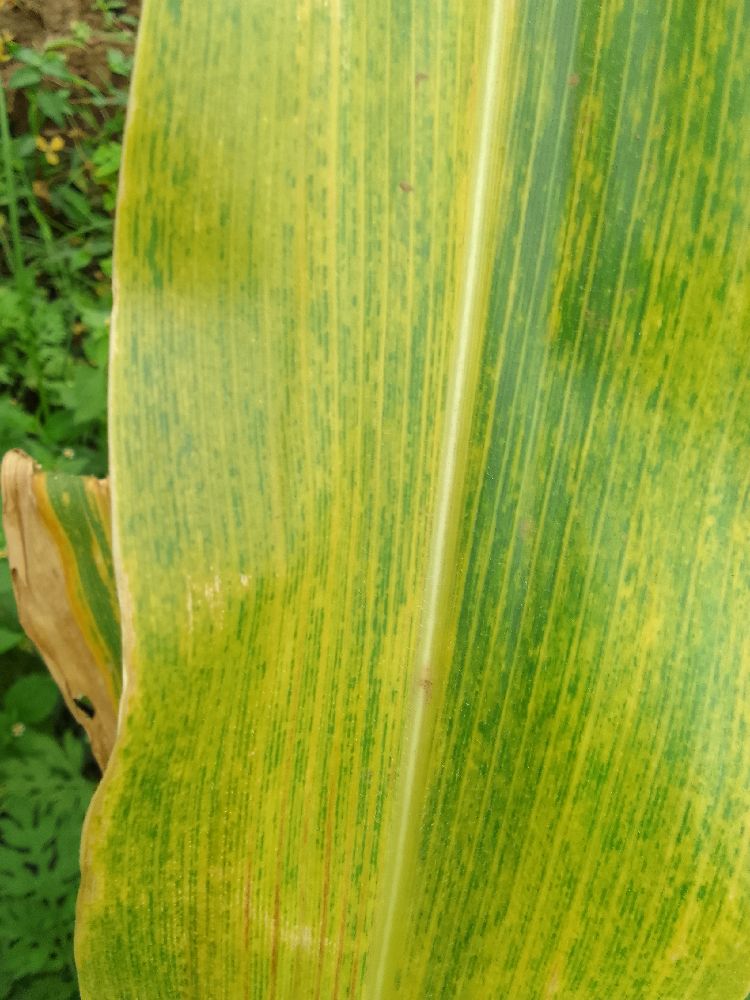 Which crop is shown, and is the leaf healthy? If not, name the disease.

maize, maize lethal necrosis
